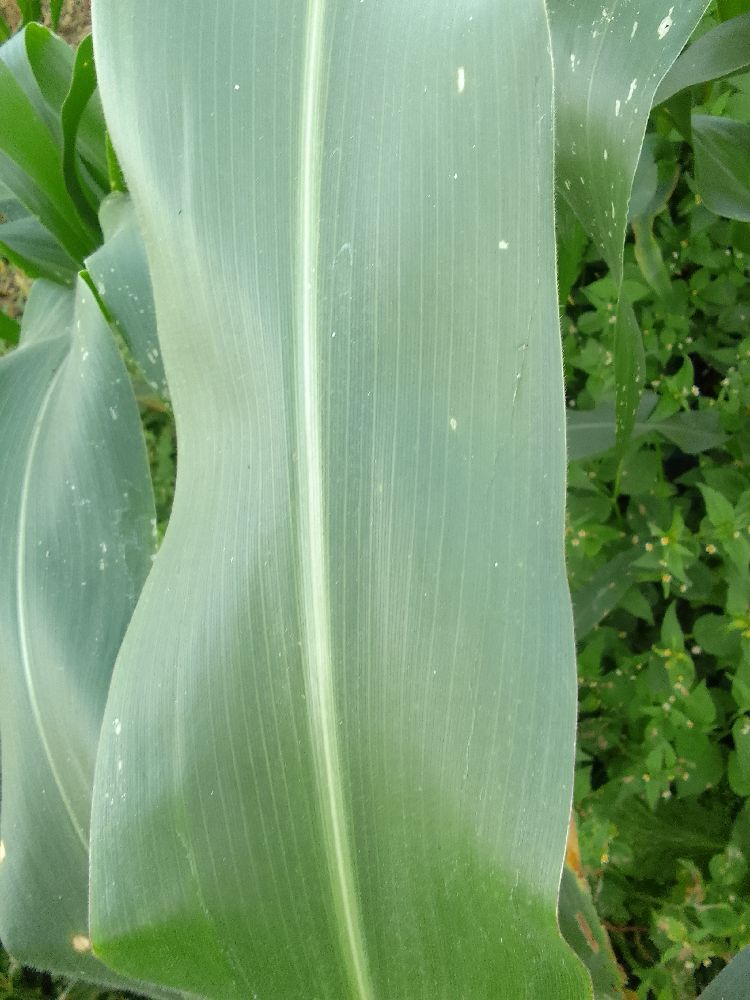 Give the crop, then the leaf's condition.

maize, healthy
